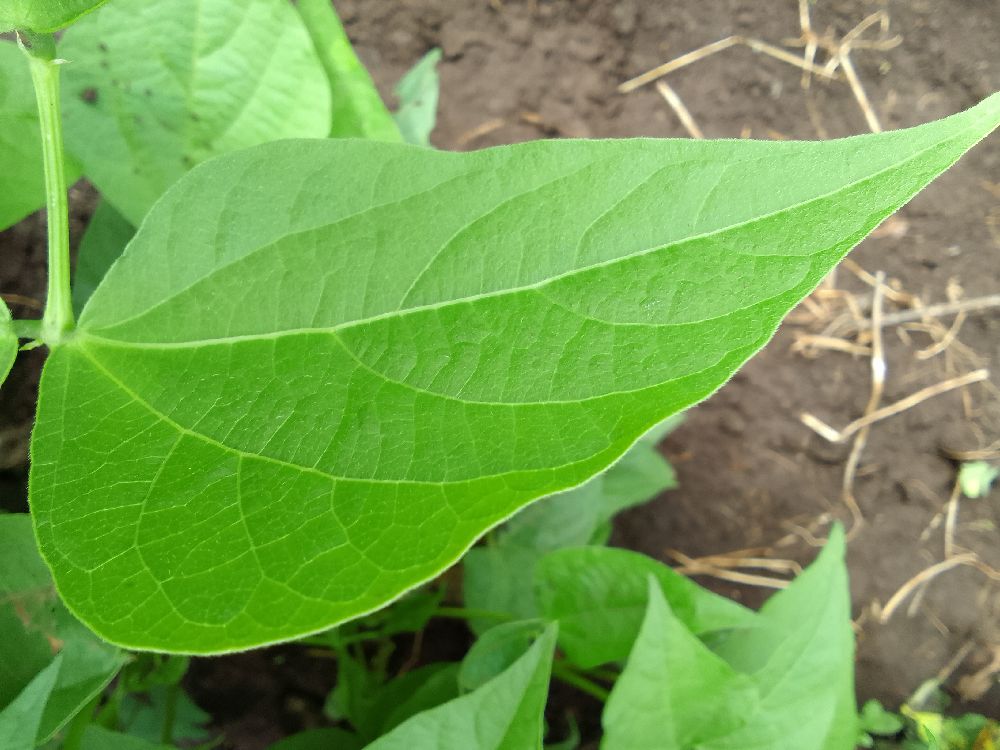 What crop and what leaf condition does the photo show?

common bean, healthy
